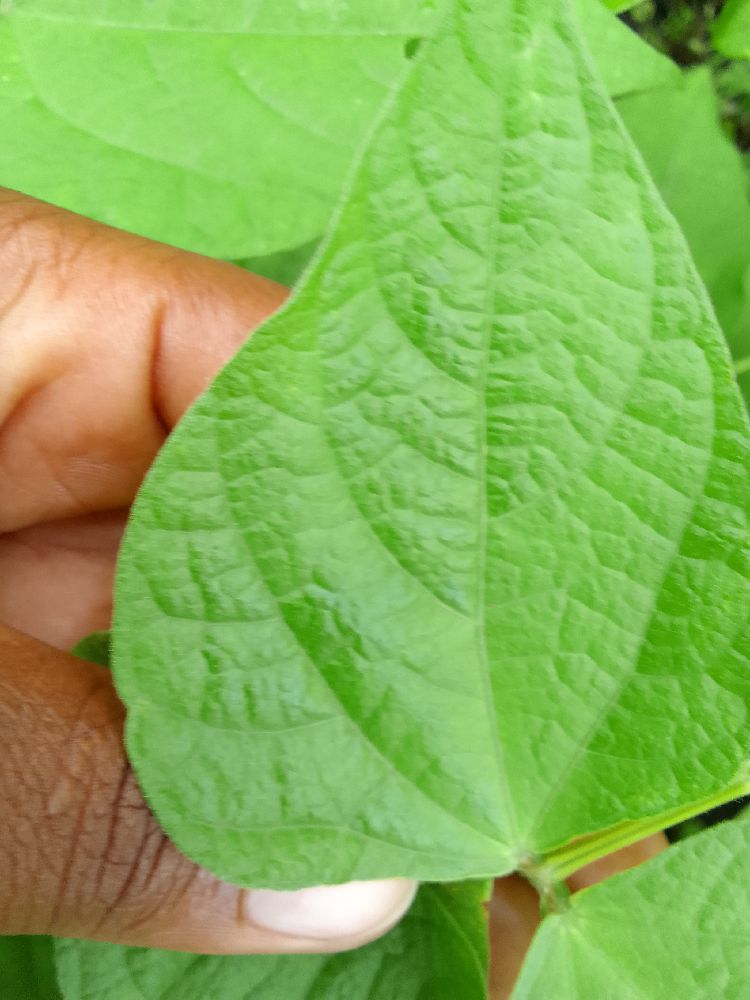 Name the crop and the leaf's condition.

common bean, healthy
